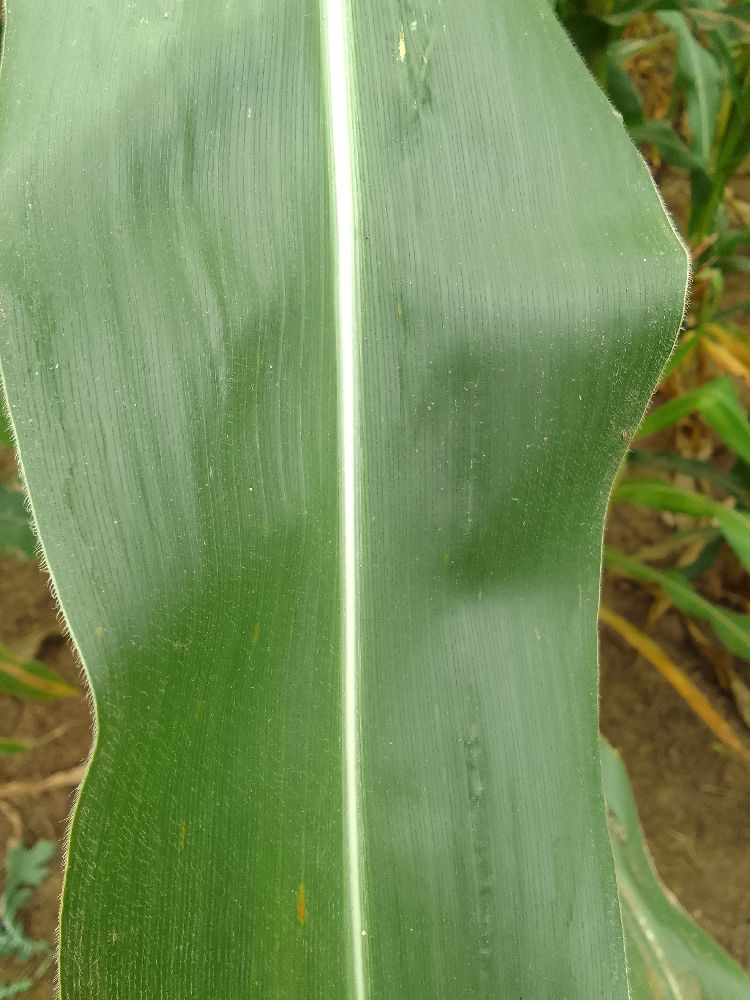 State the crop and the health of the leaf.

maize, healthy
